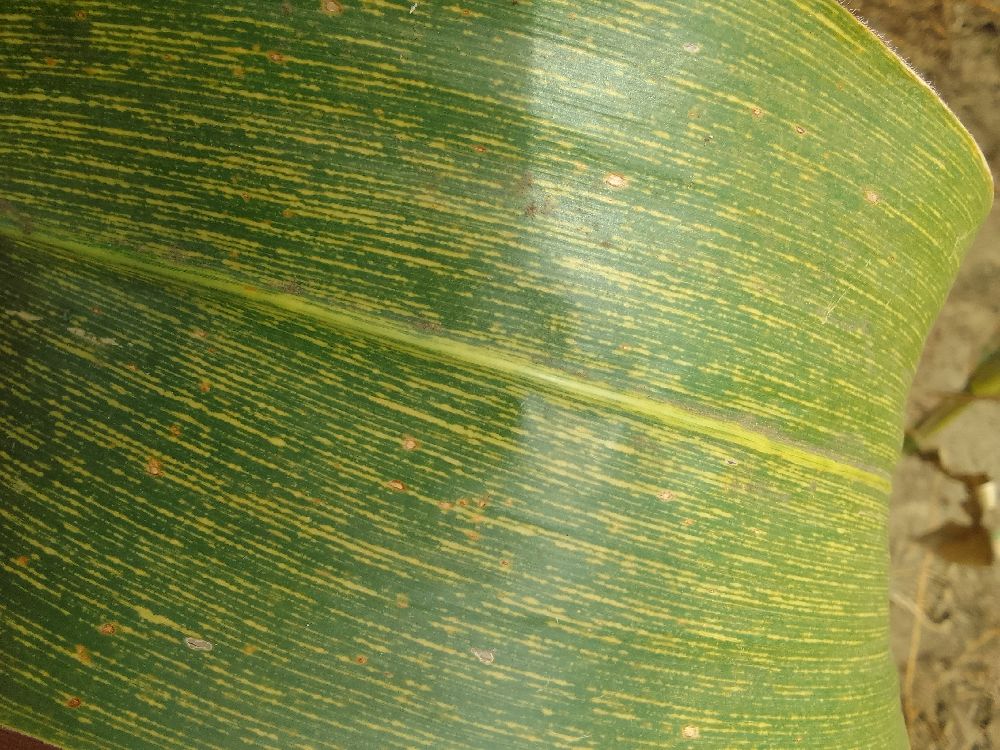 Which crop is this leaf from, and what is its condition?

maize, maize streak virus
